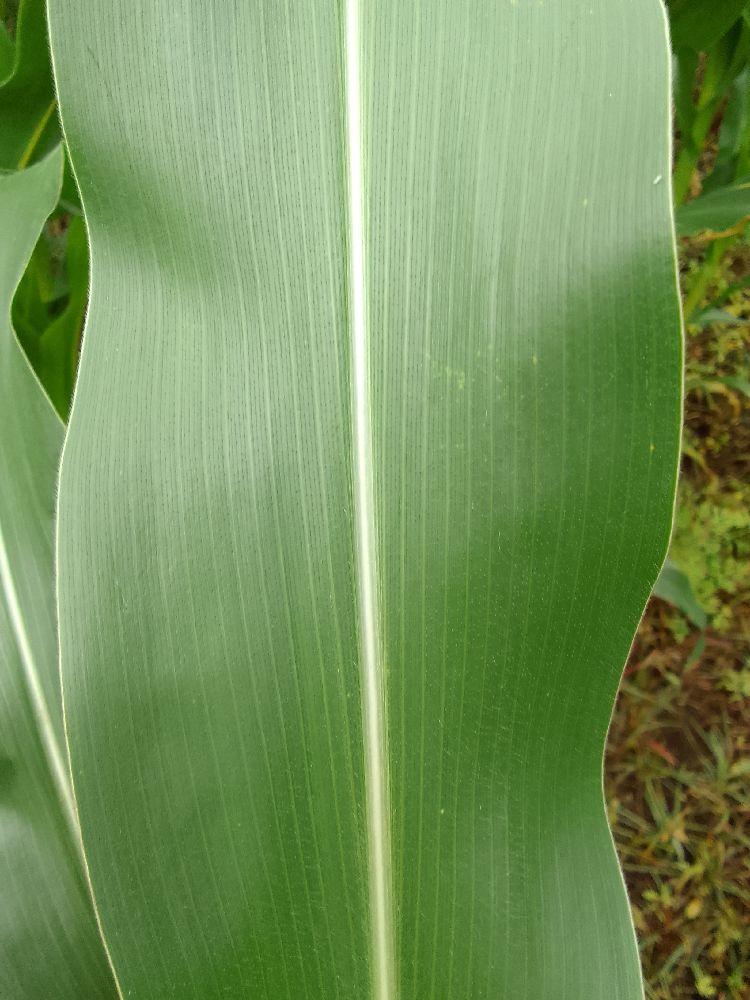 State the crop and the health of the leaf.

maize, healthy
